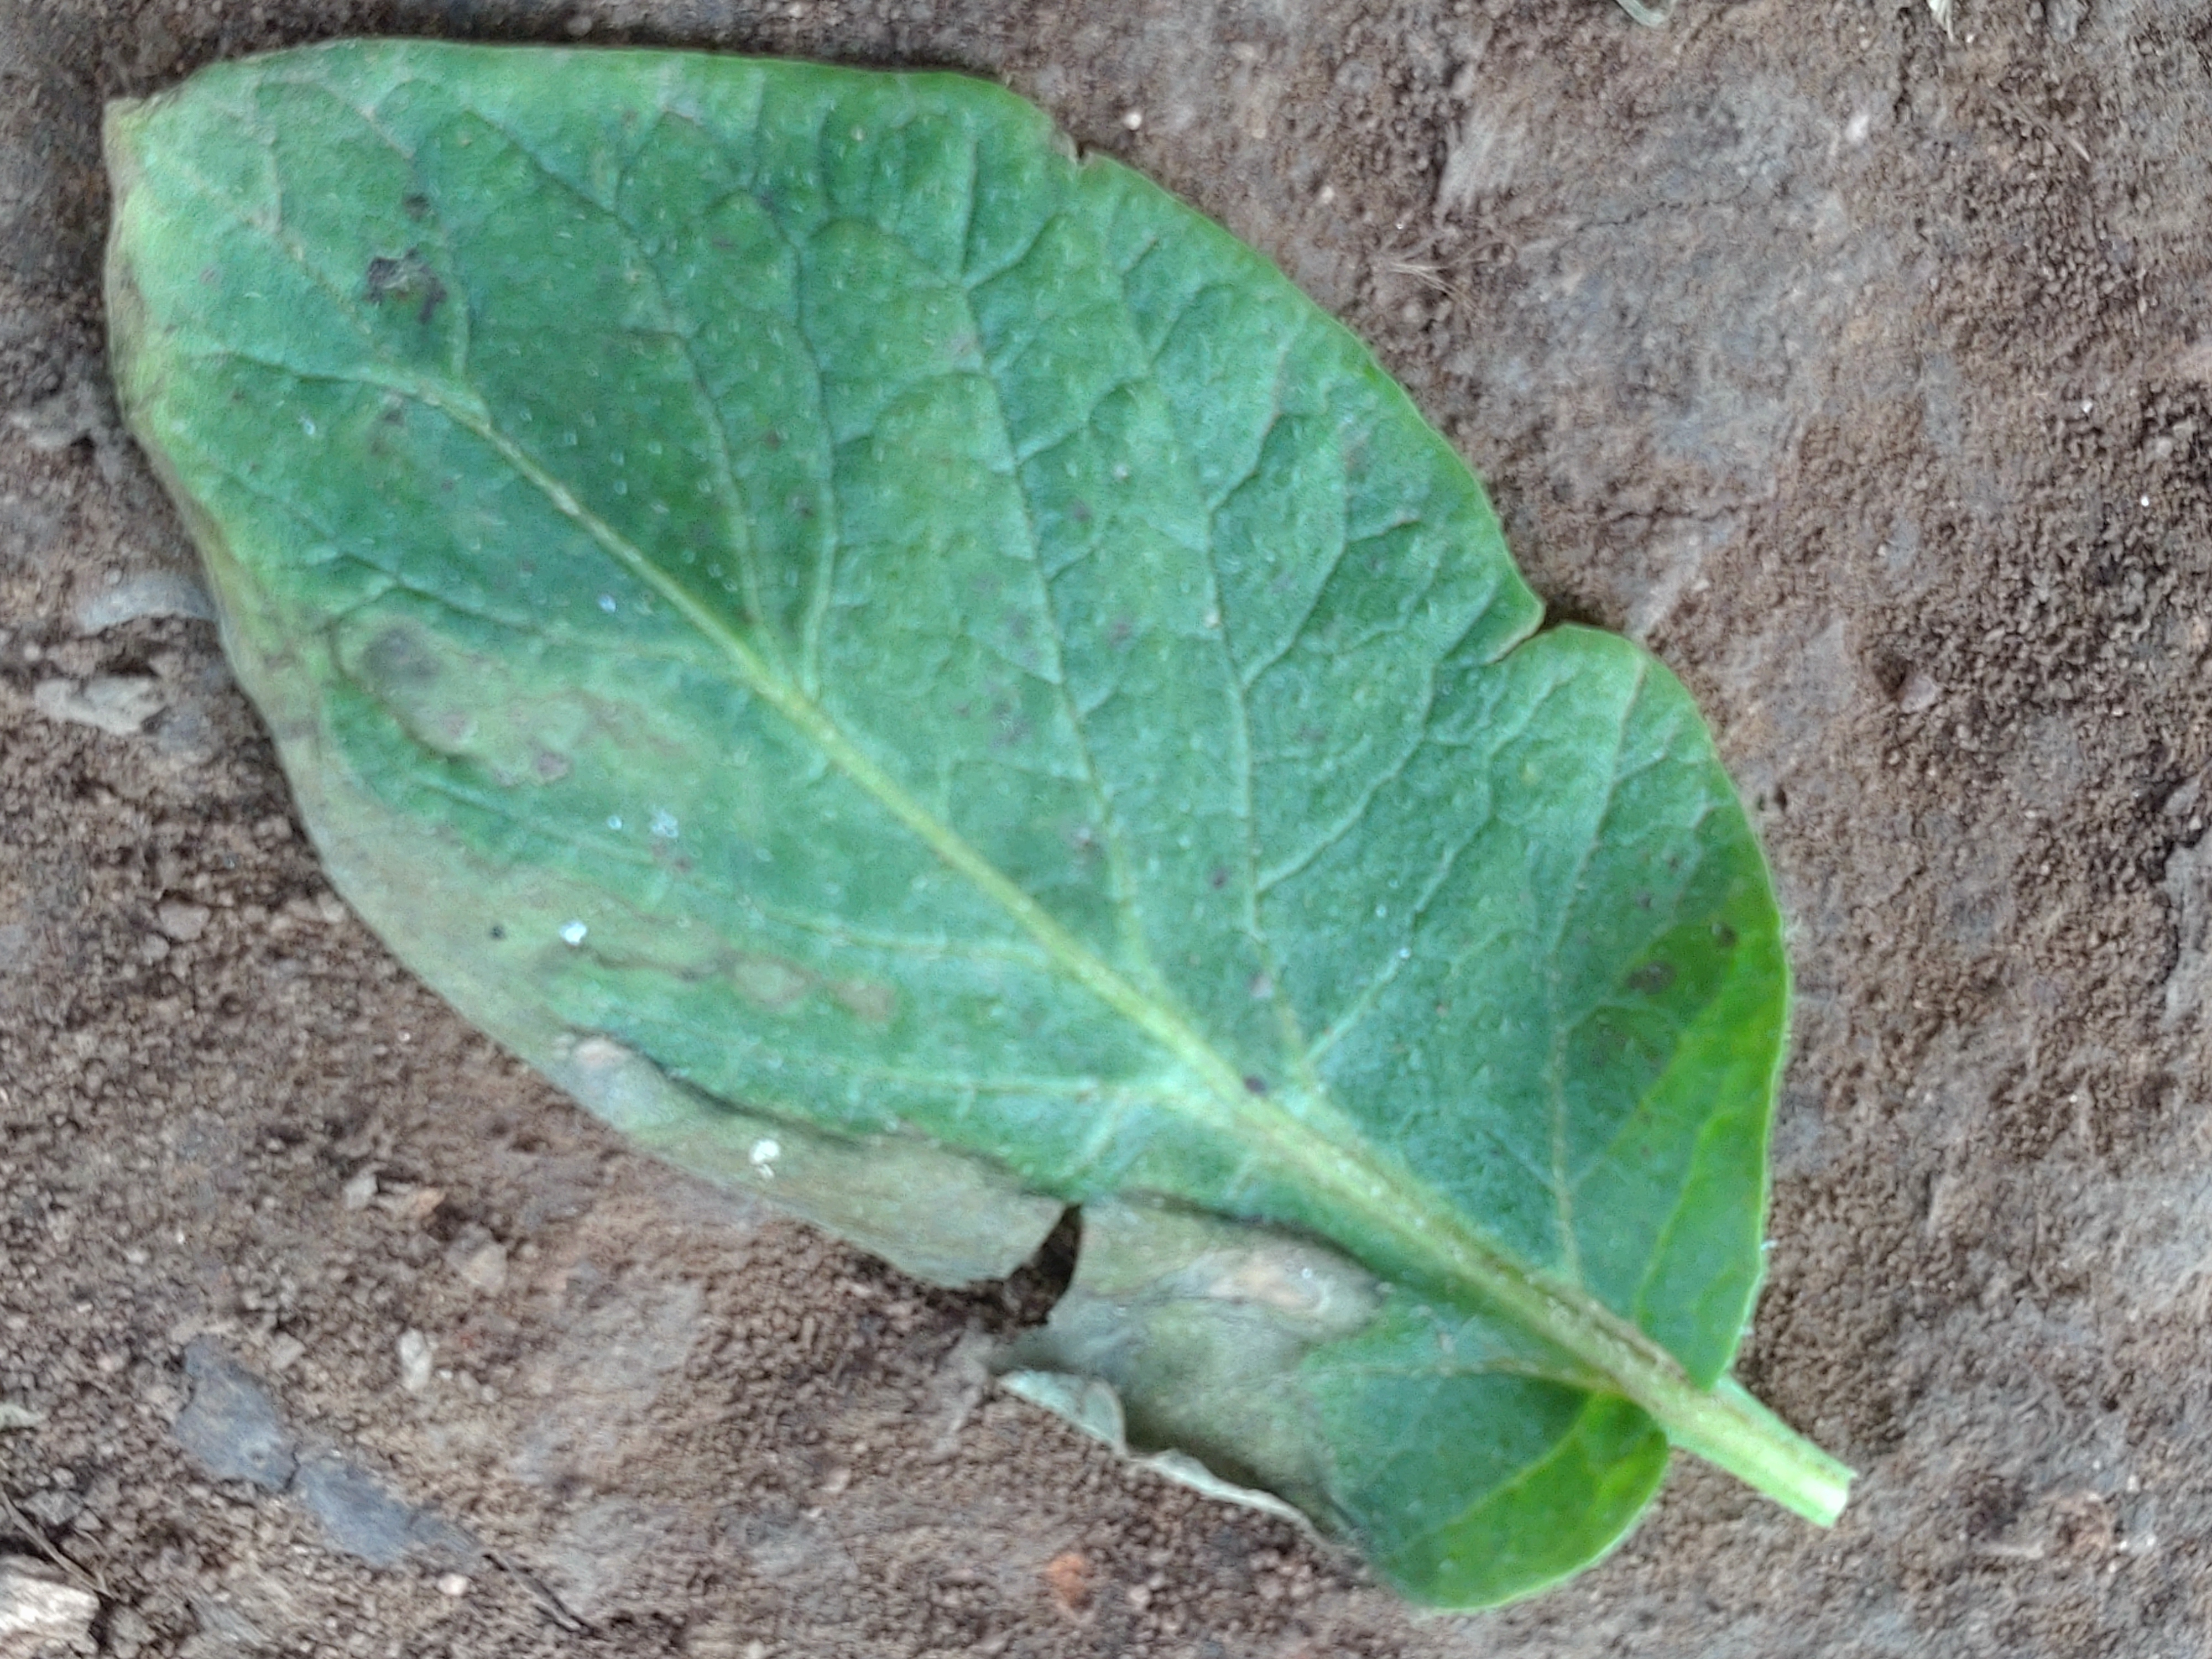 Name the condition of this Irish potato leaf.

early blight
